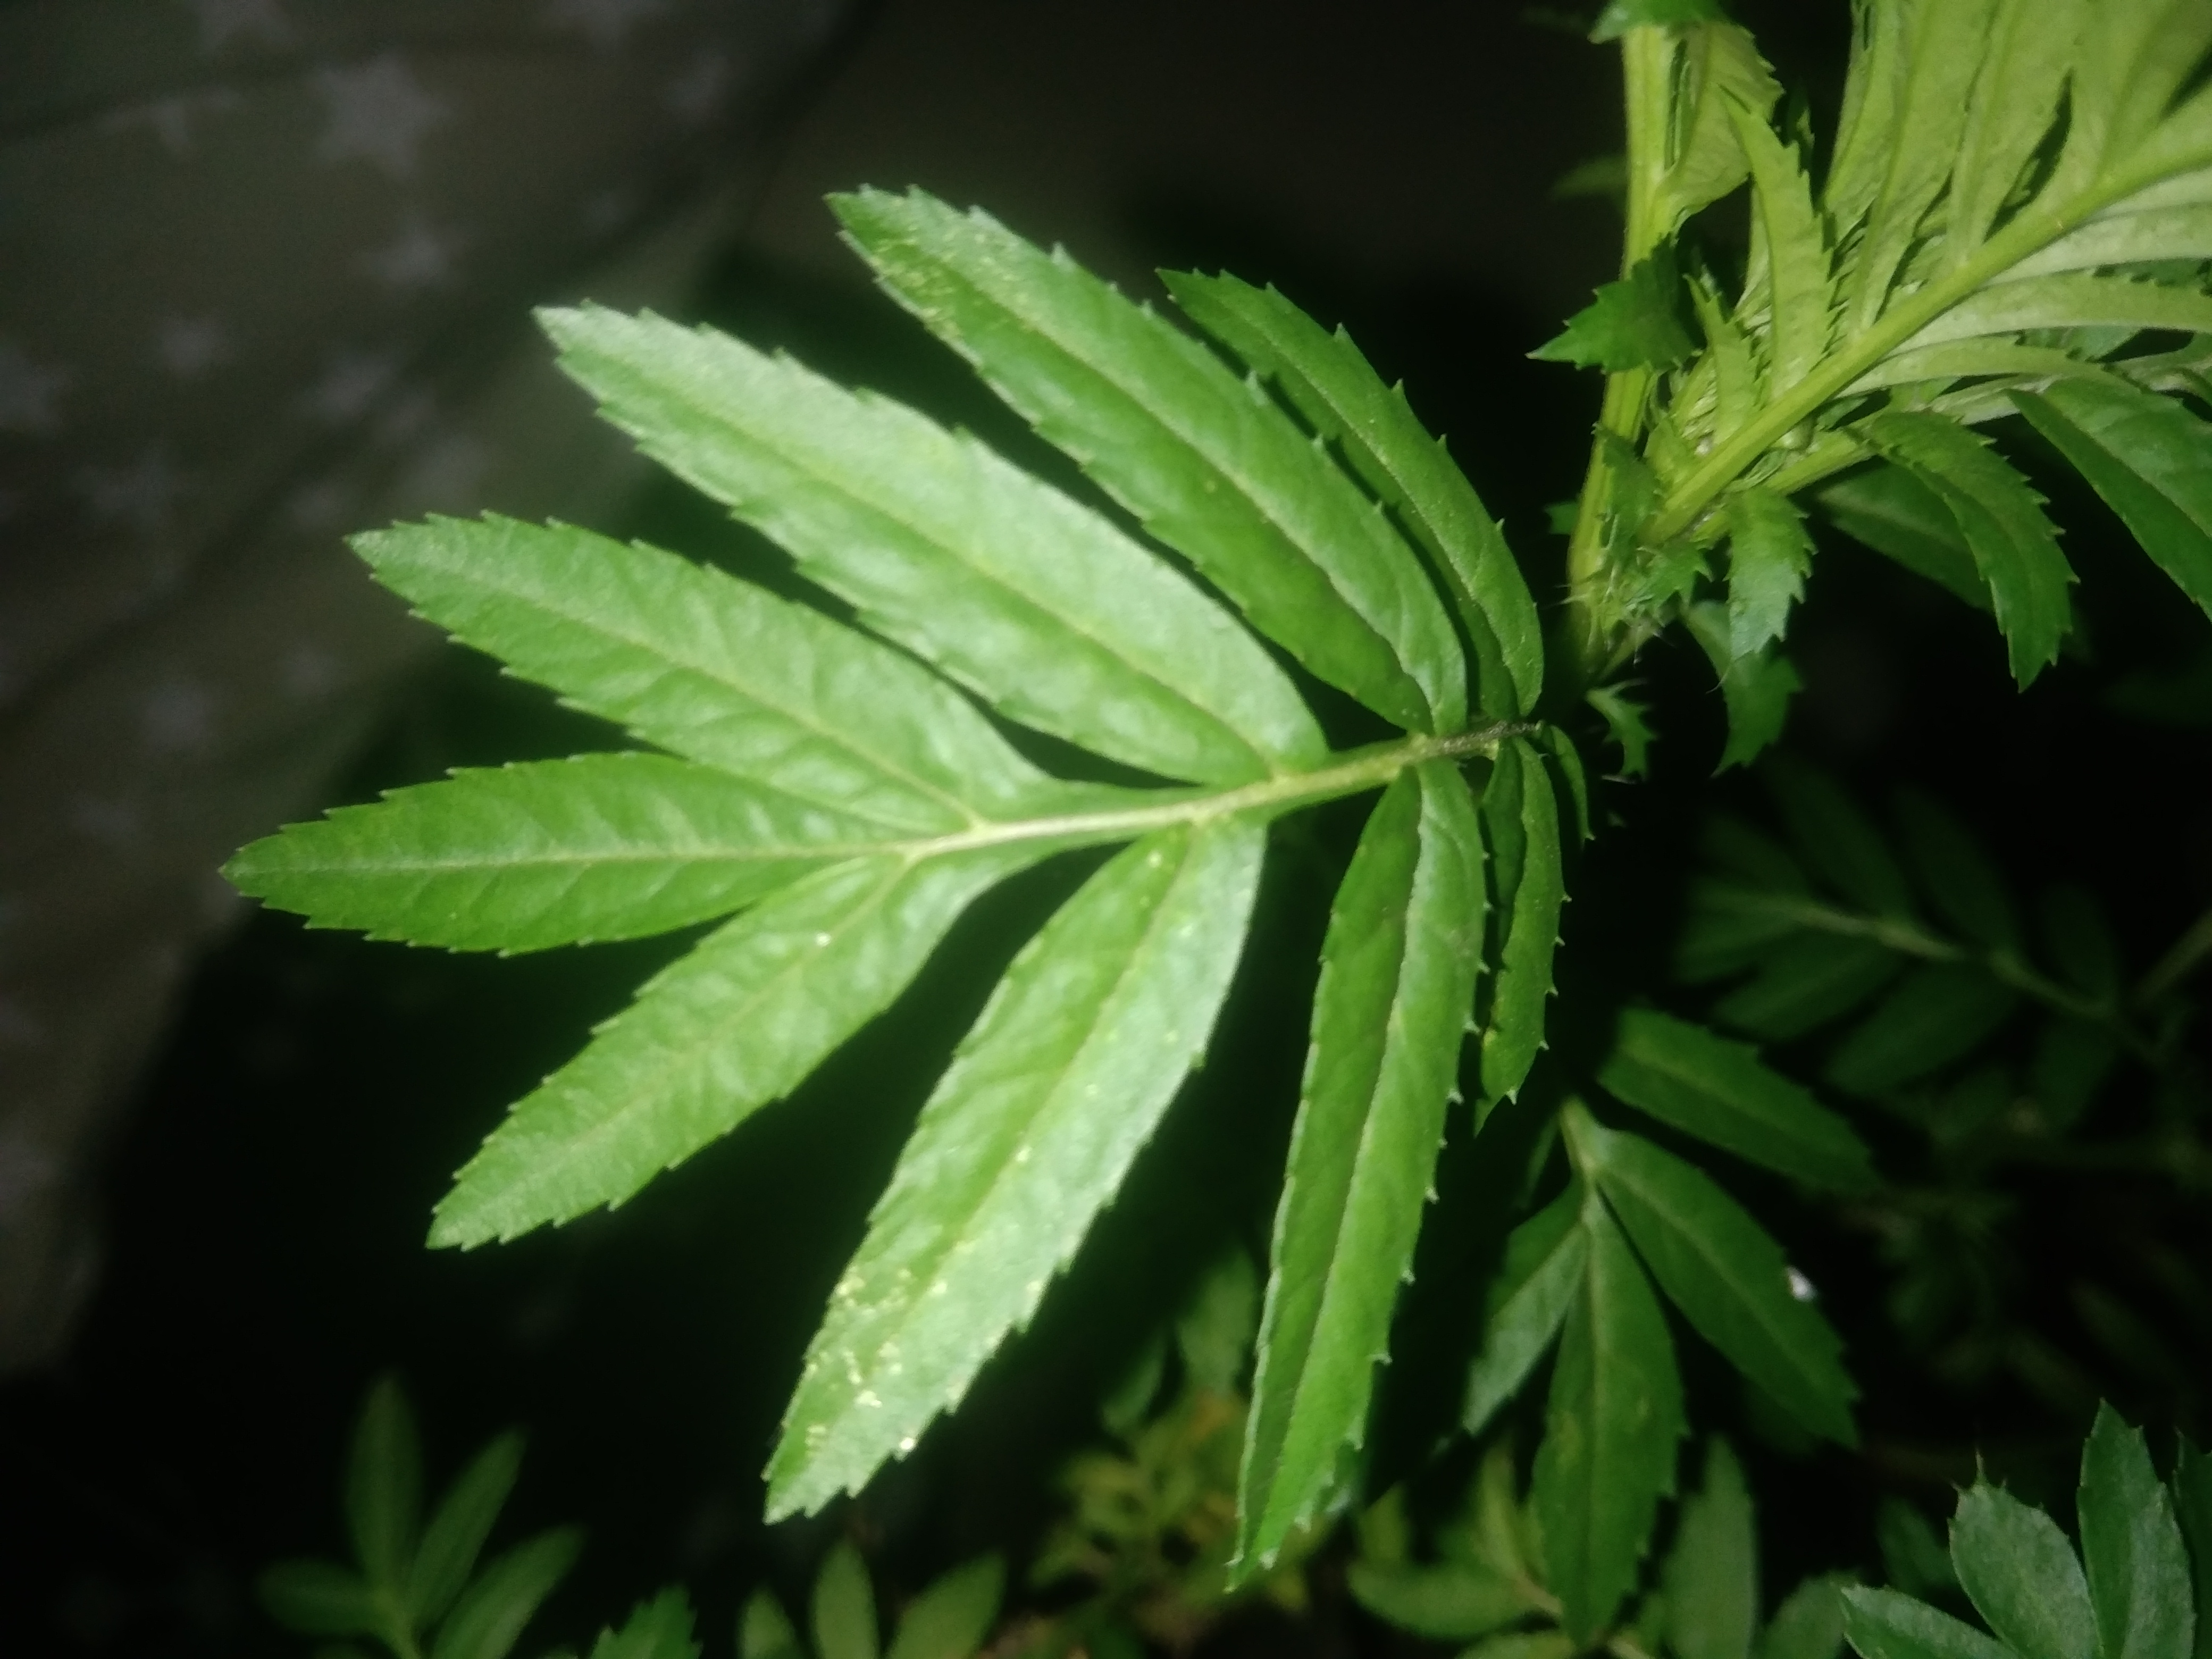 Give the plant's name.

marigold
